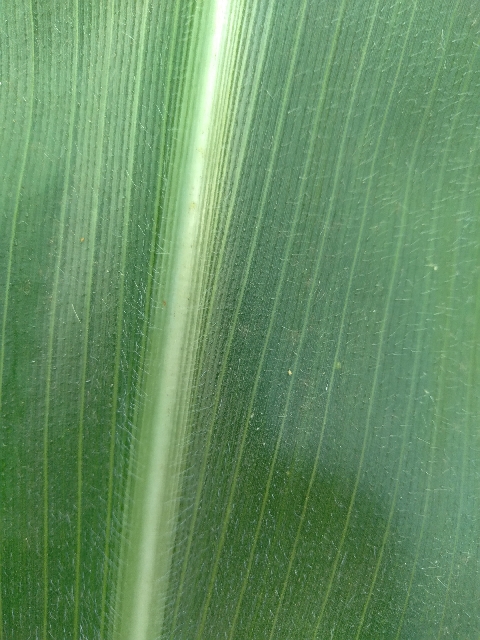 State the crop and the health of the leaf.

maize, healthy
